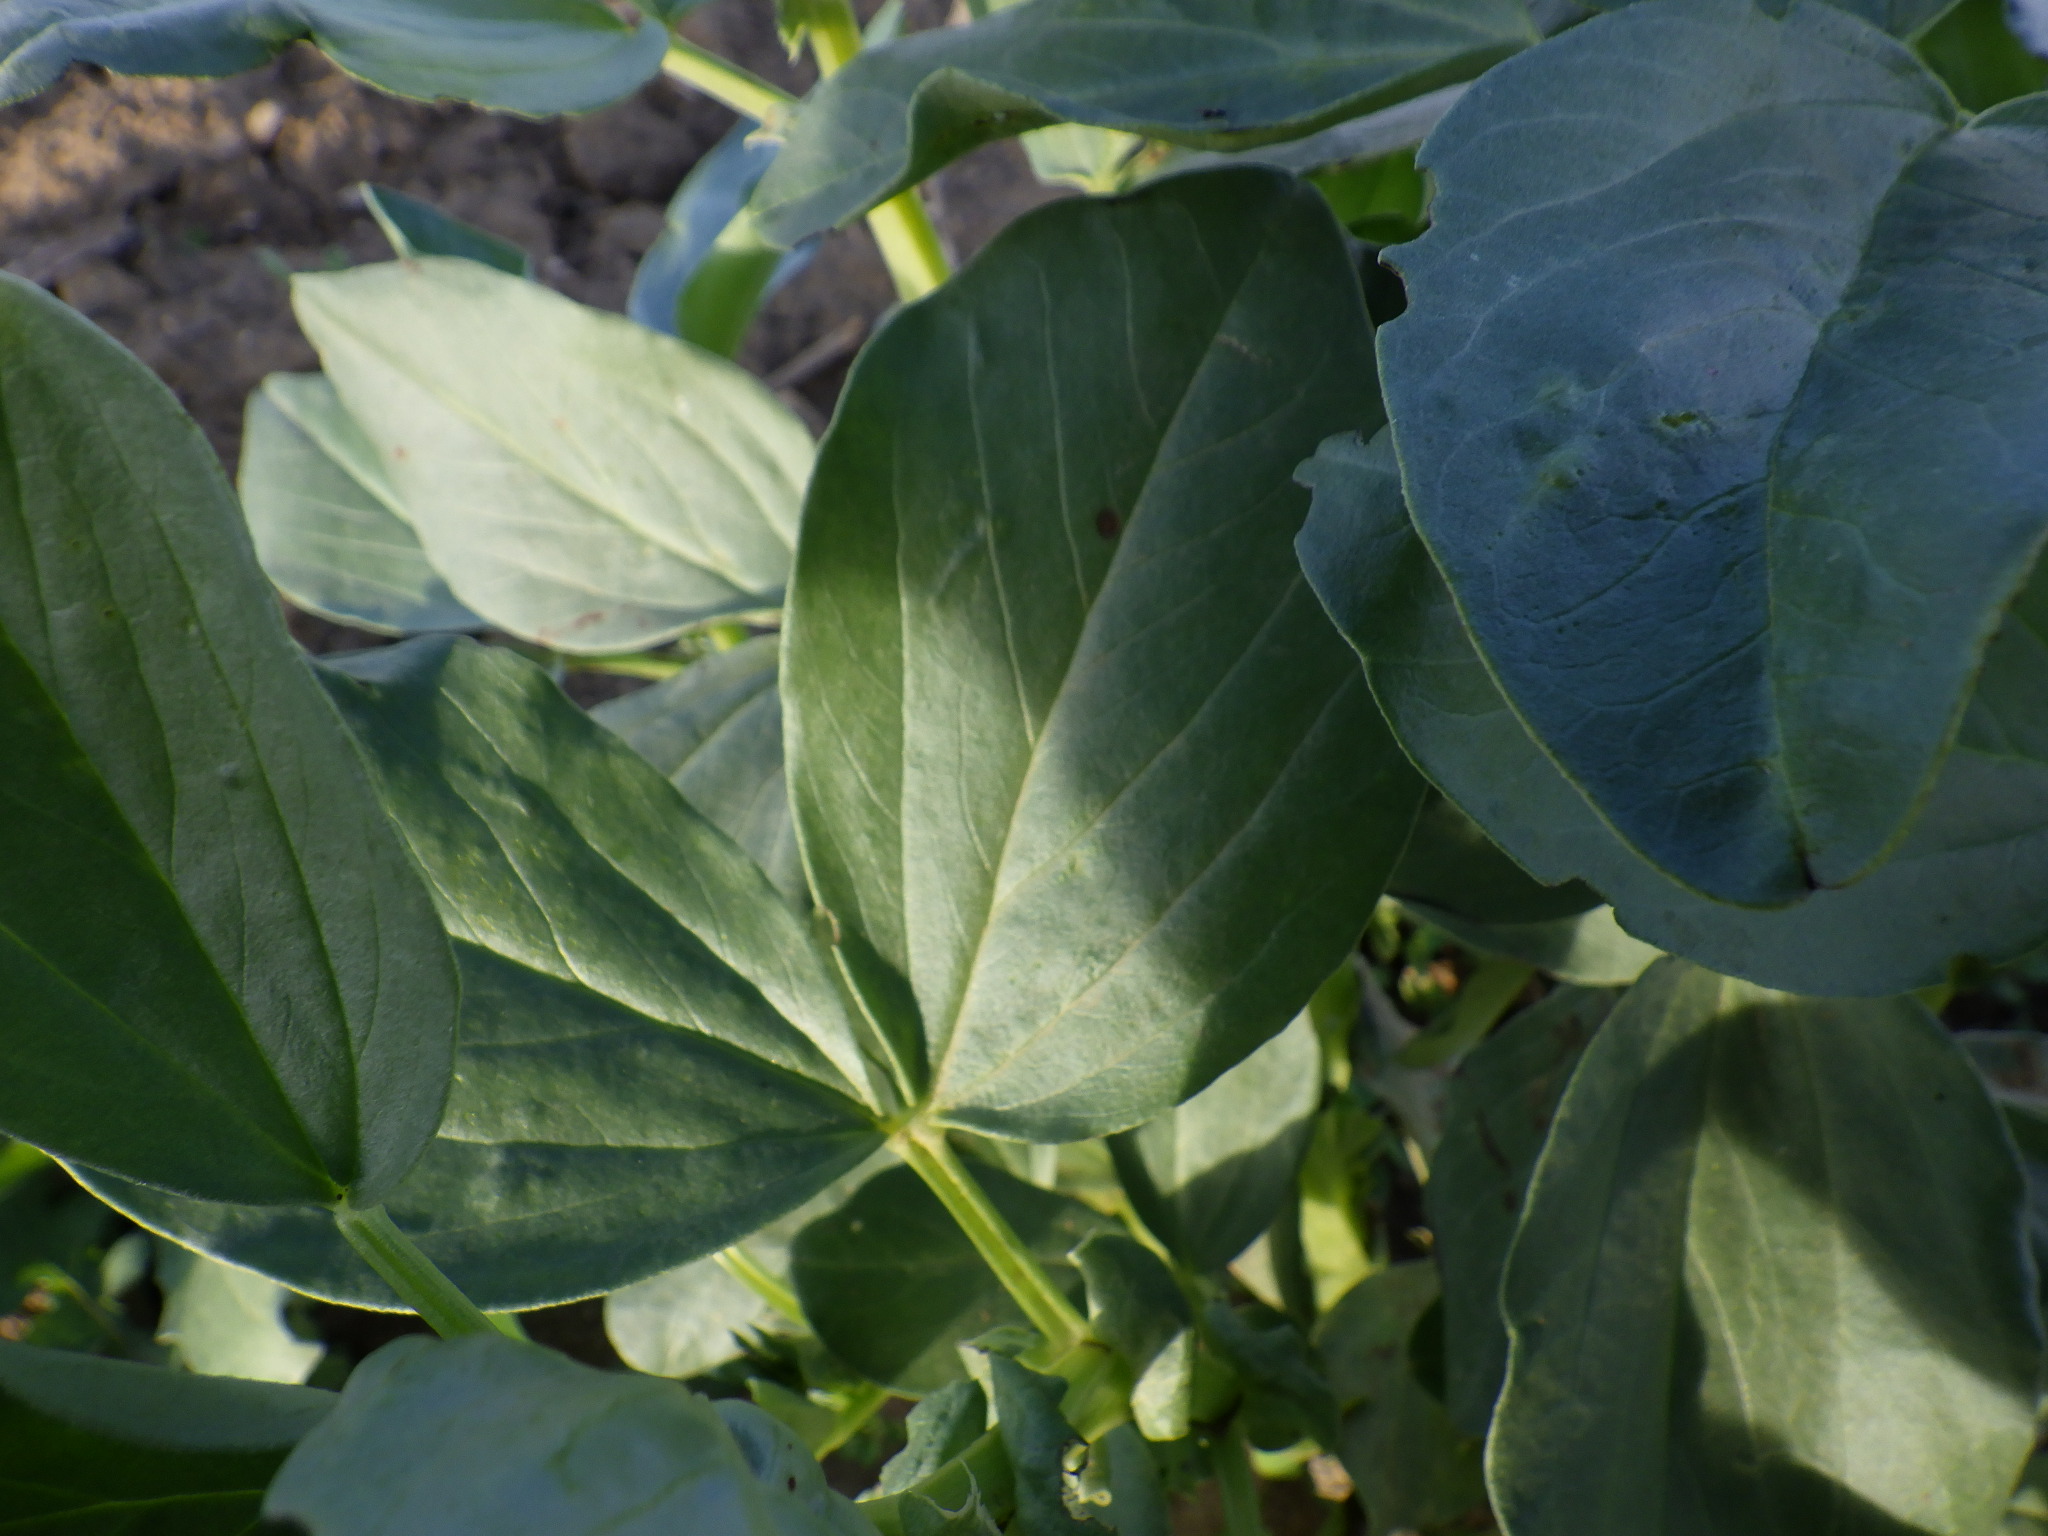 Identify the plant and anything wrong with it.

faba bean, phytophagous
